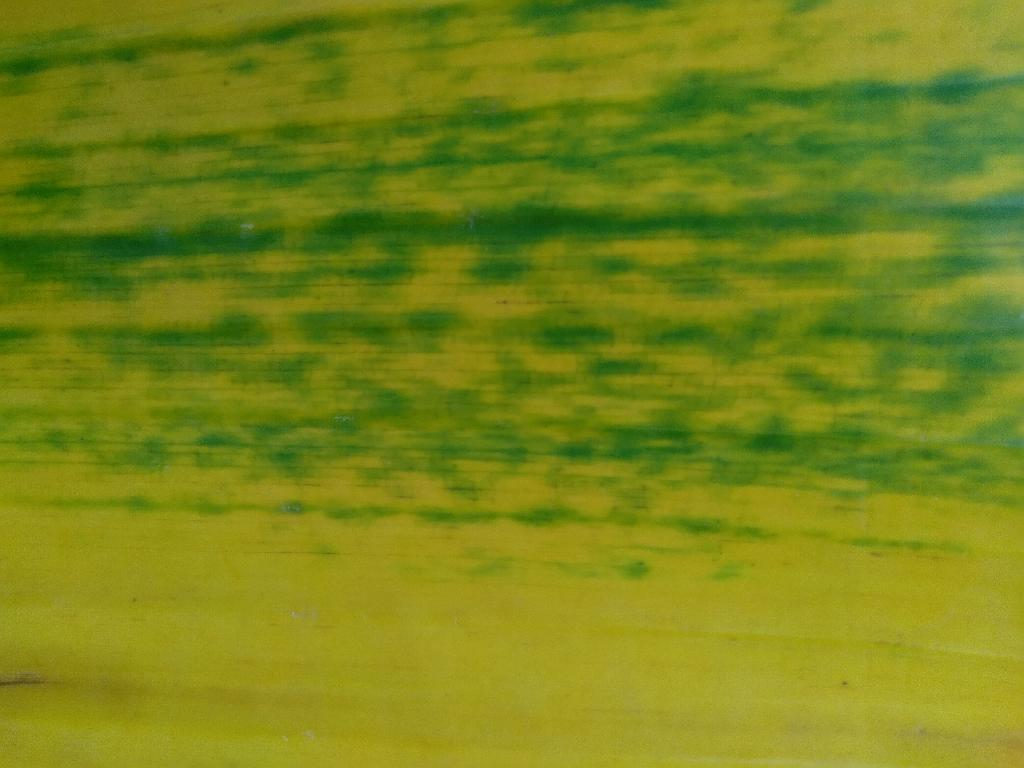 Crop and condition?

banana, fusarium wilt race 1
